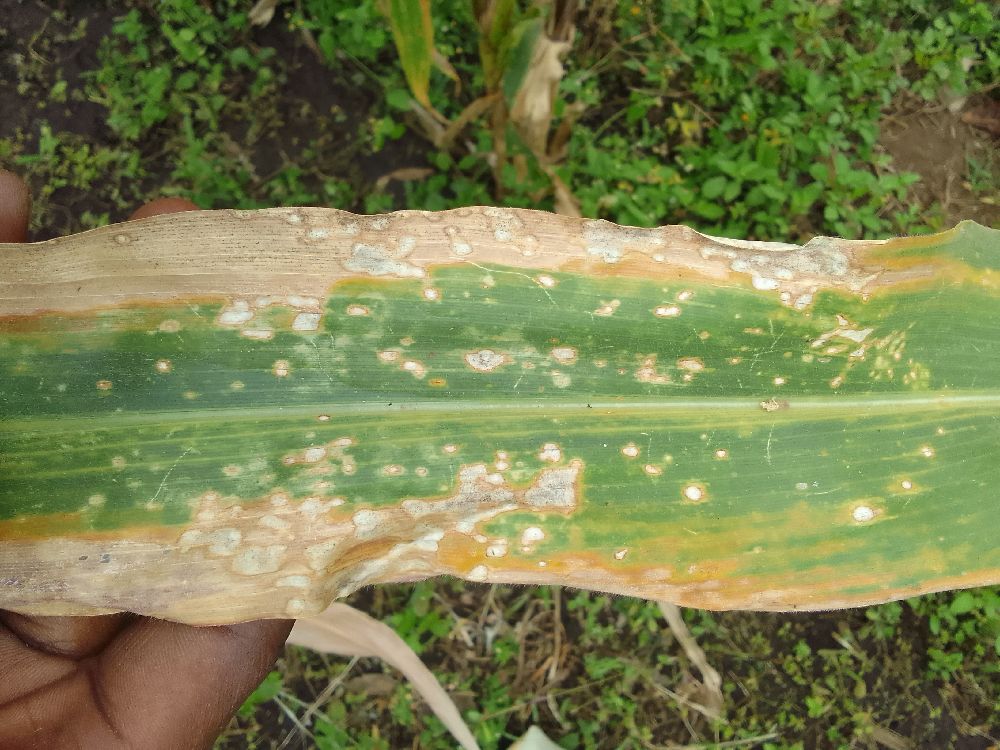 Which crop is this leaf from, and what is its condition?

maize, maize lethal necrosis
